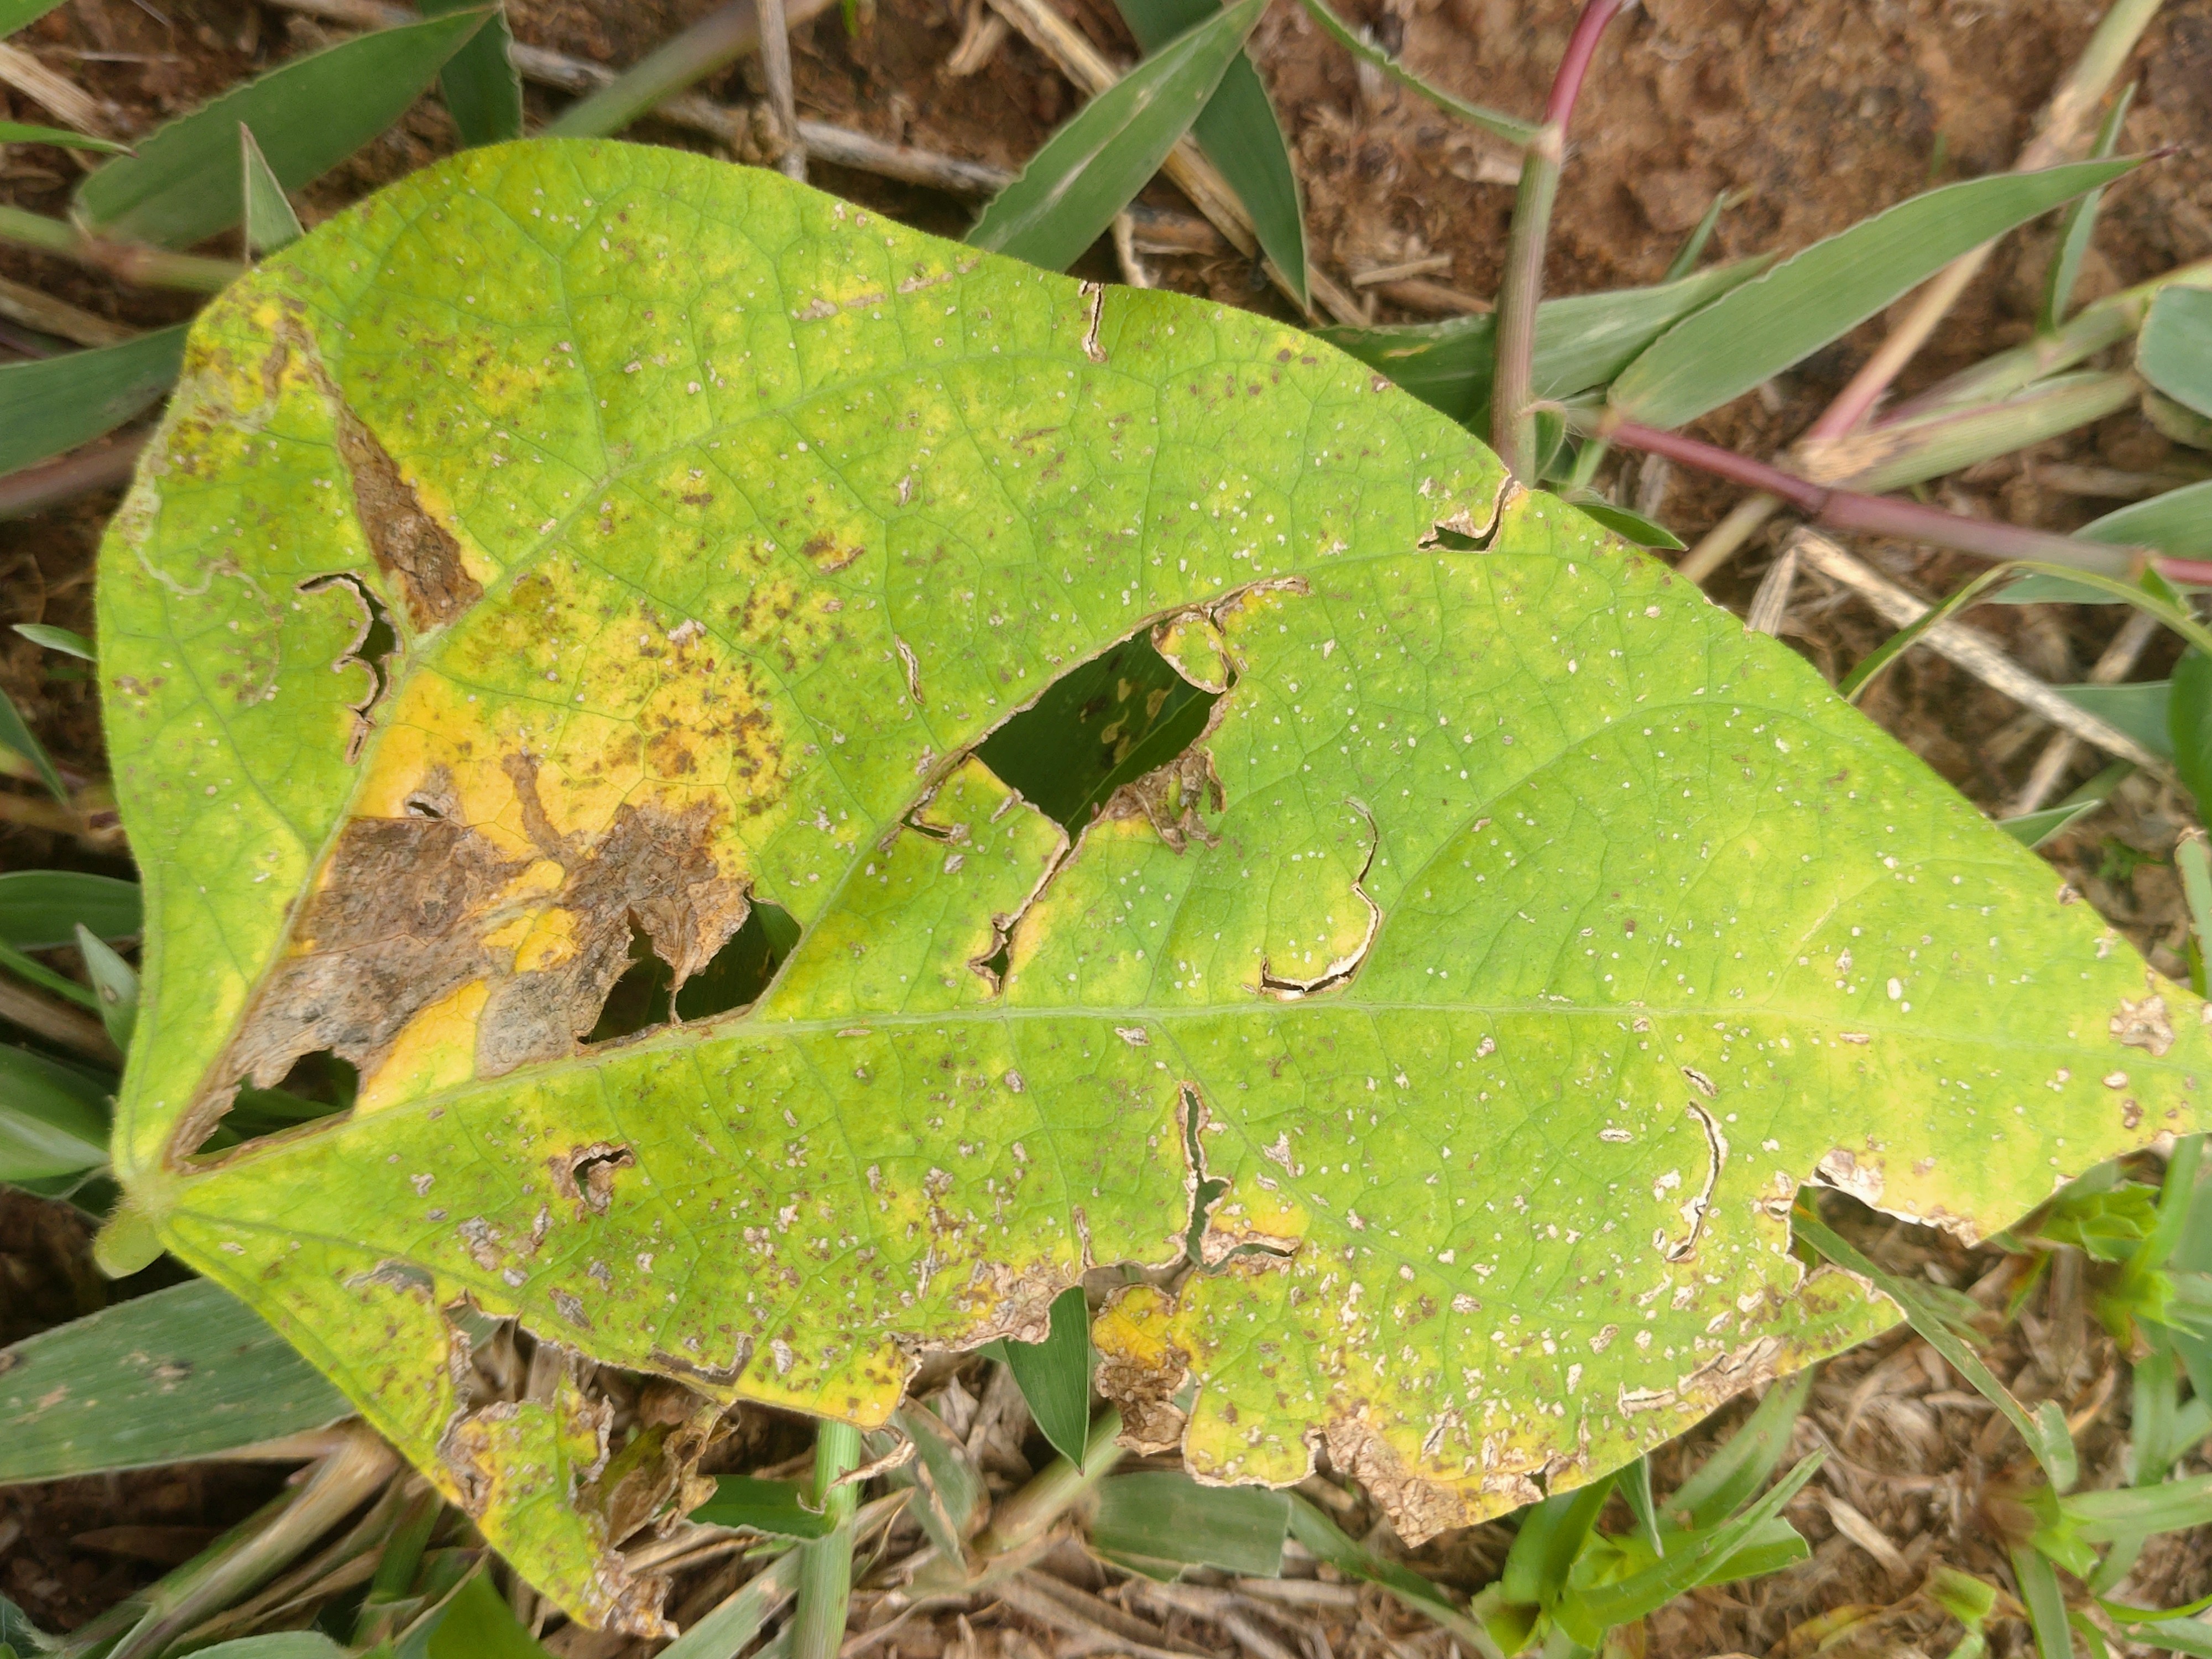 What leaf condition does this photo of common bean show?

rust
